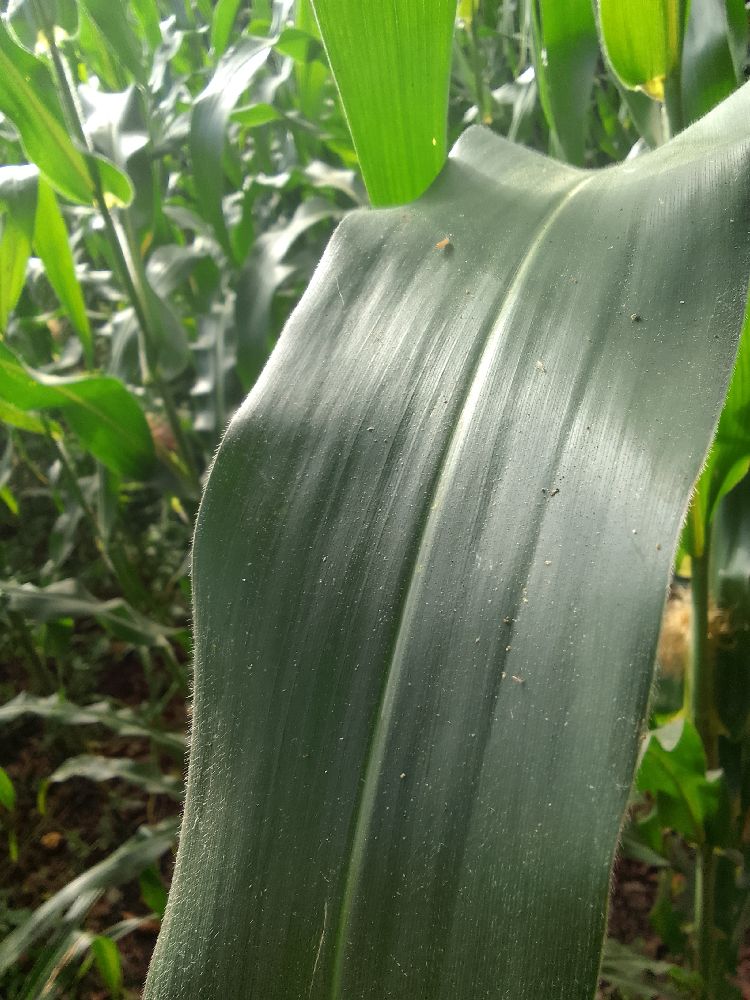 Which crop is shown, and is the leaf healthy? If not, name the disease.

maize, healthy
